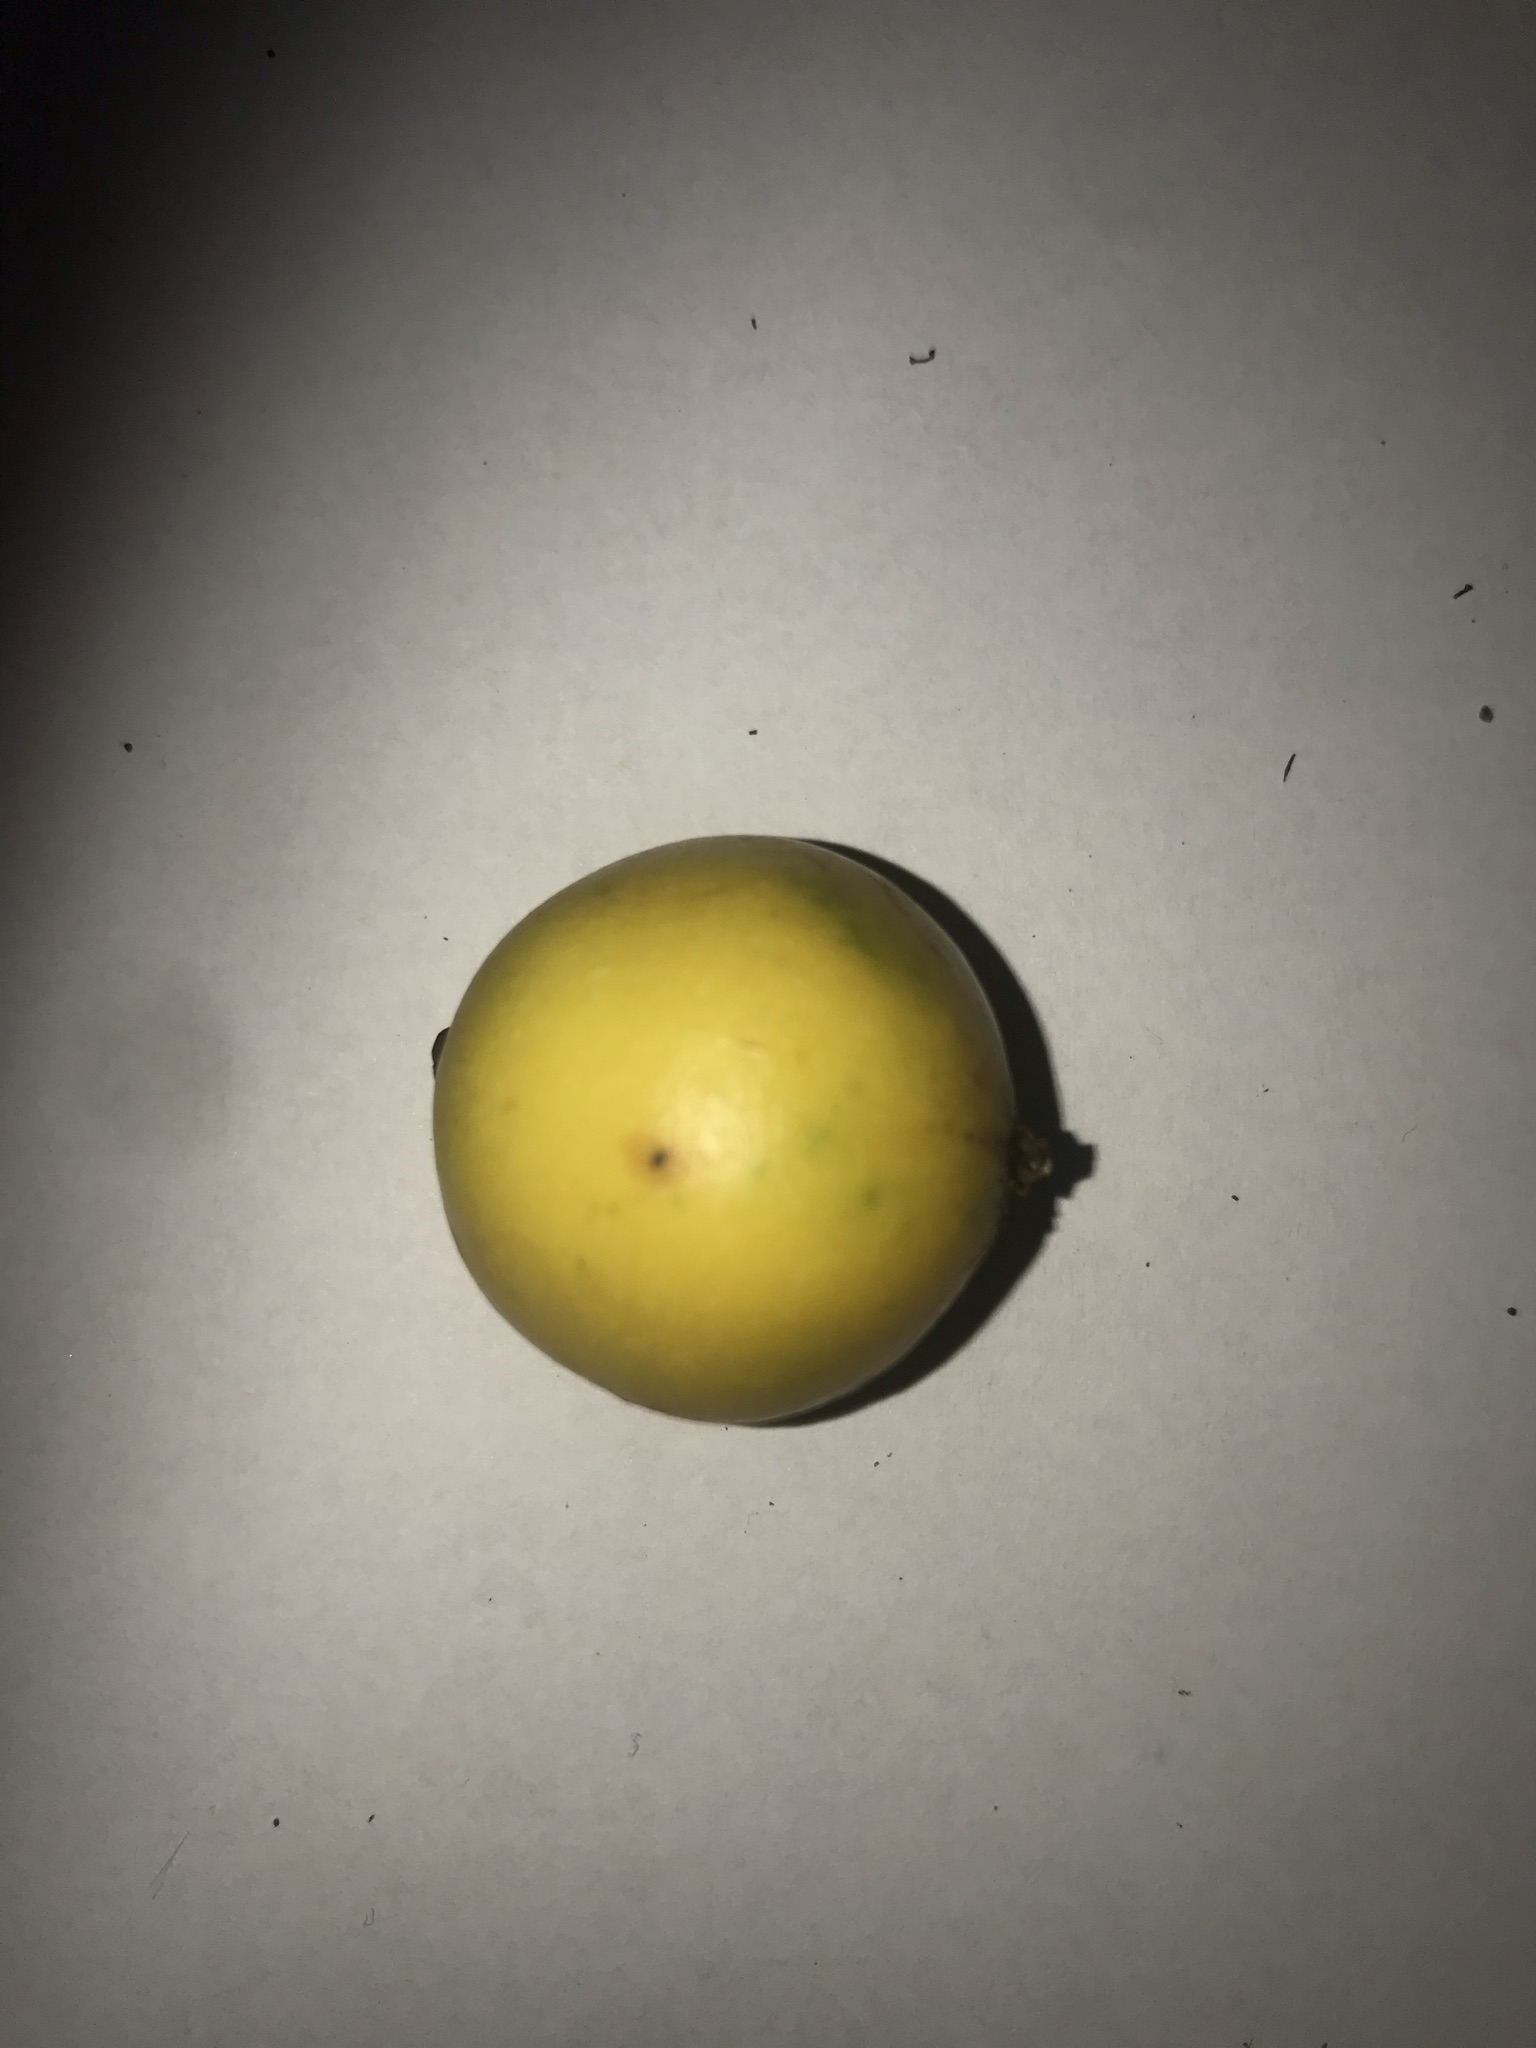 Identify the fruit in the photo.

abiu
